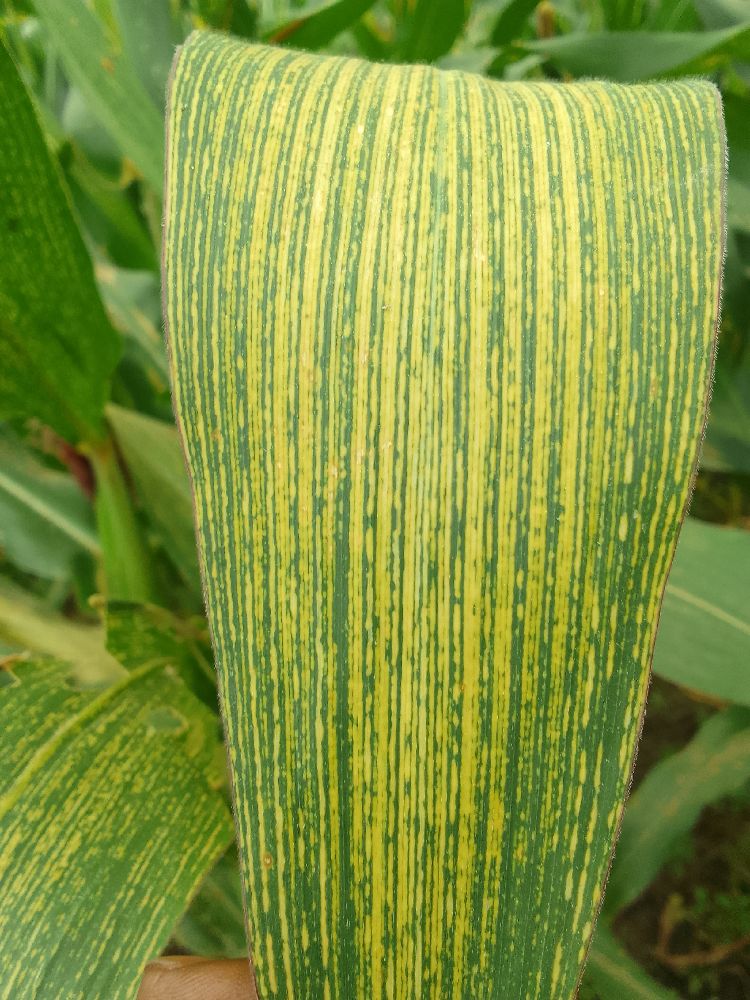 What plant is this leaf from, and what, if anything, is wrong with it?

maize, maize streak virus
